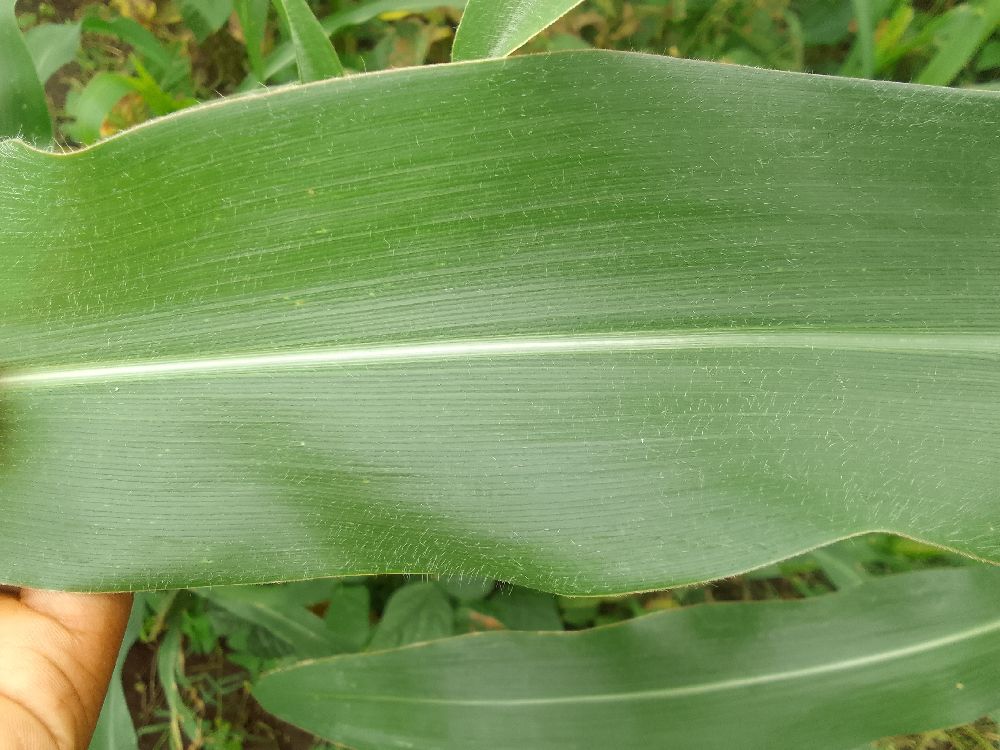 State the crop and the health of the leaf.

maize, healthy
